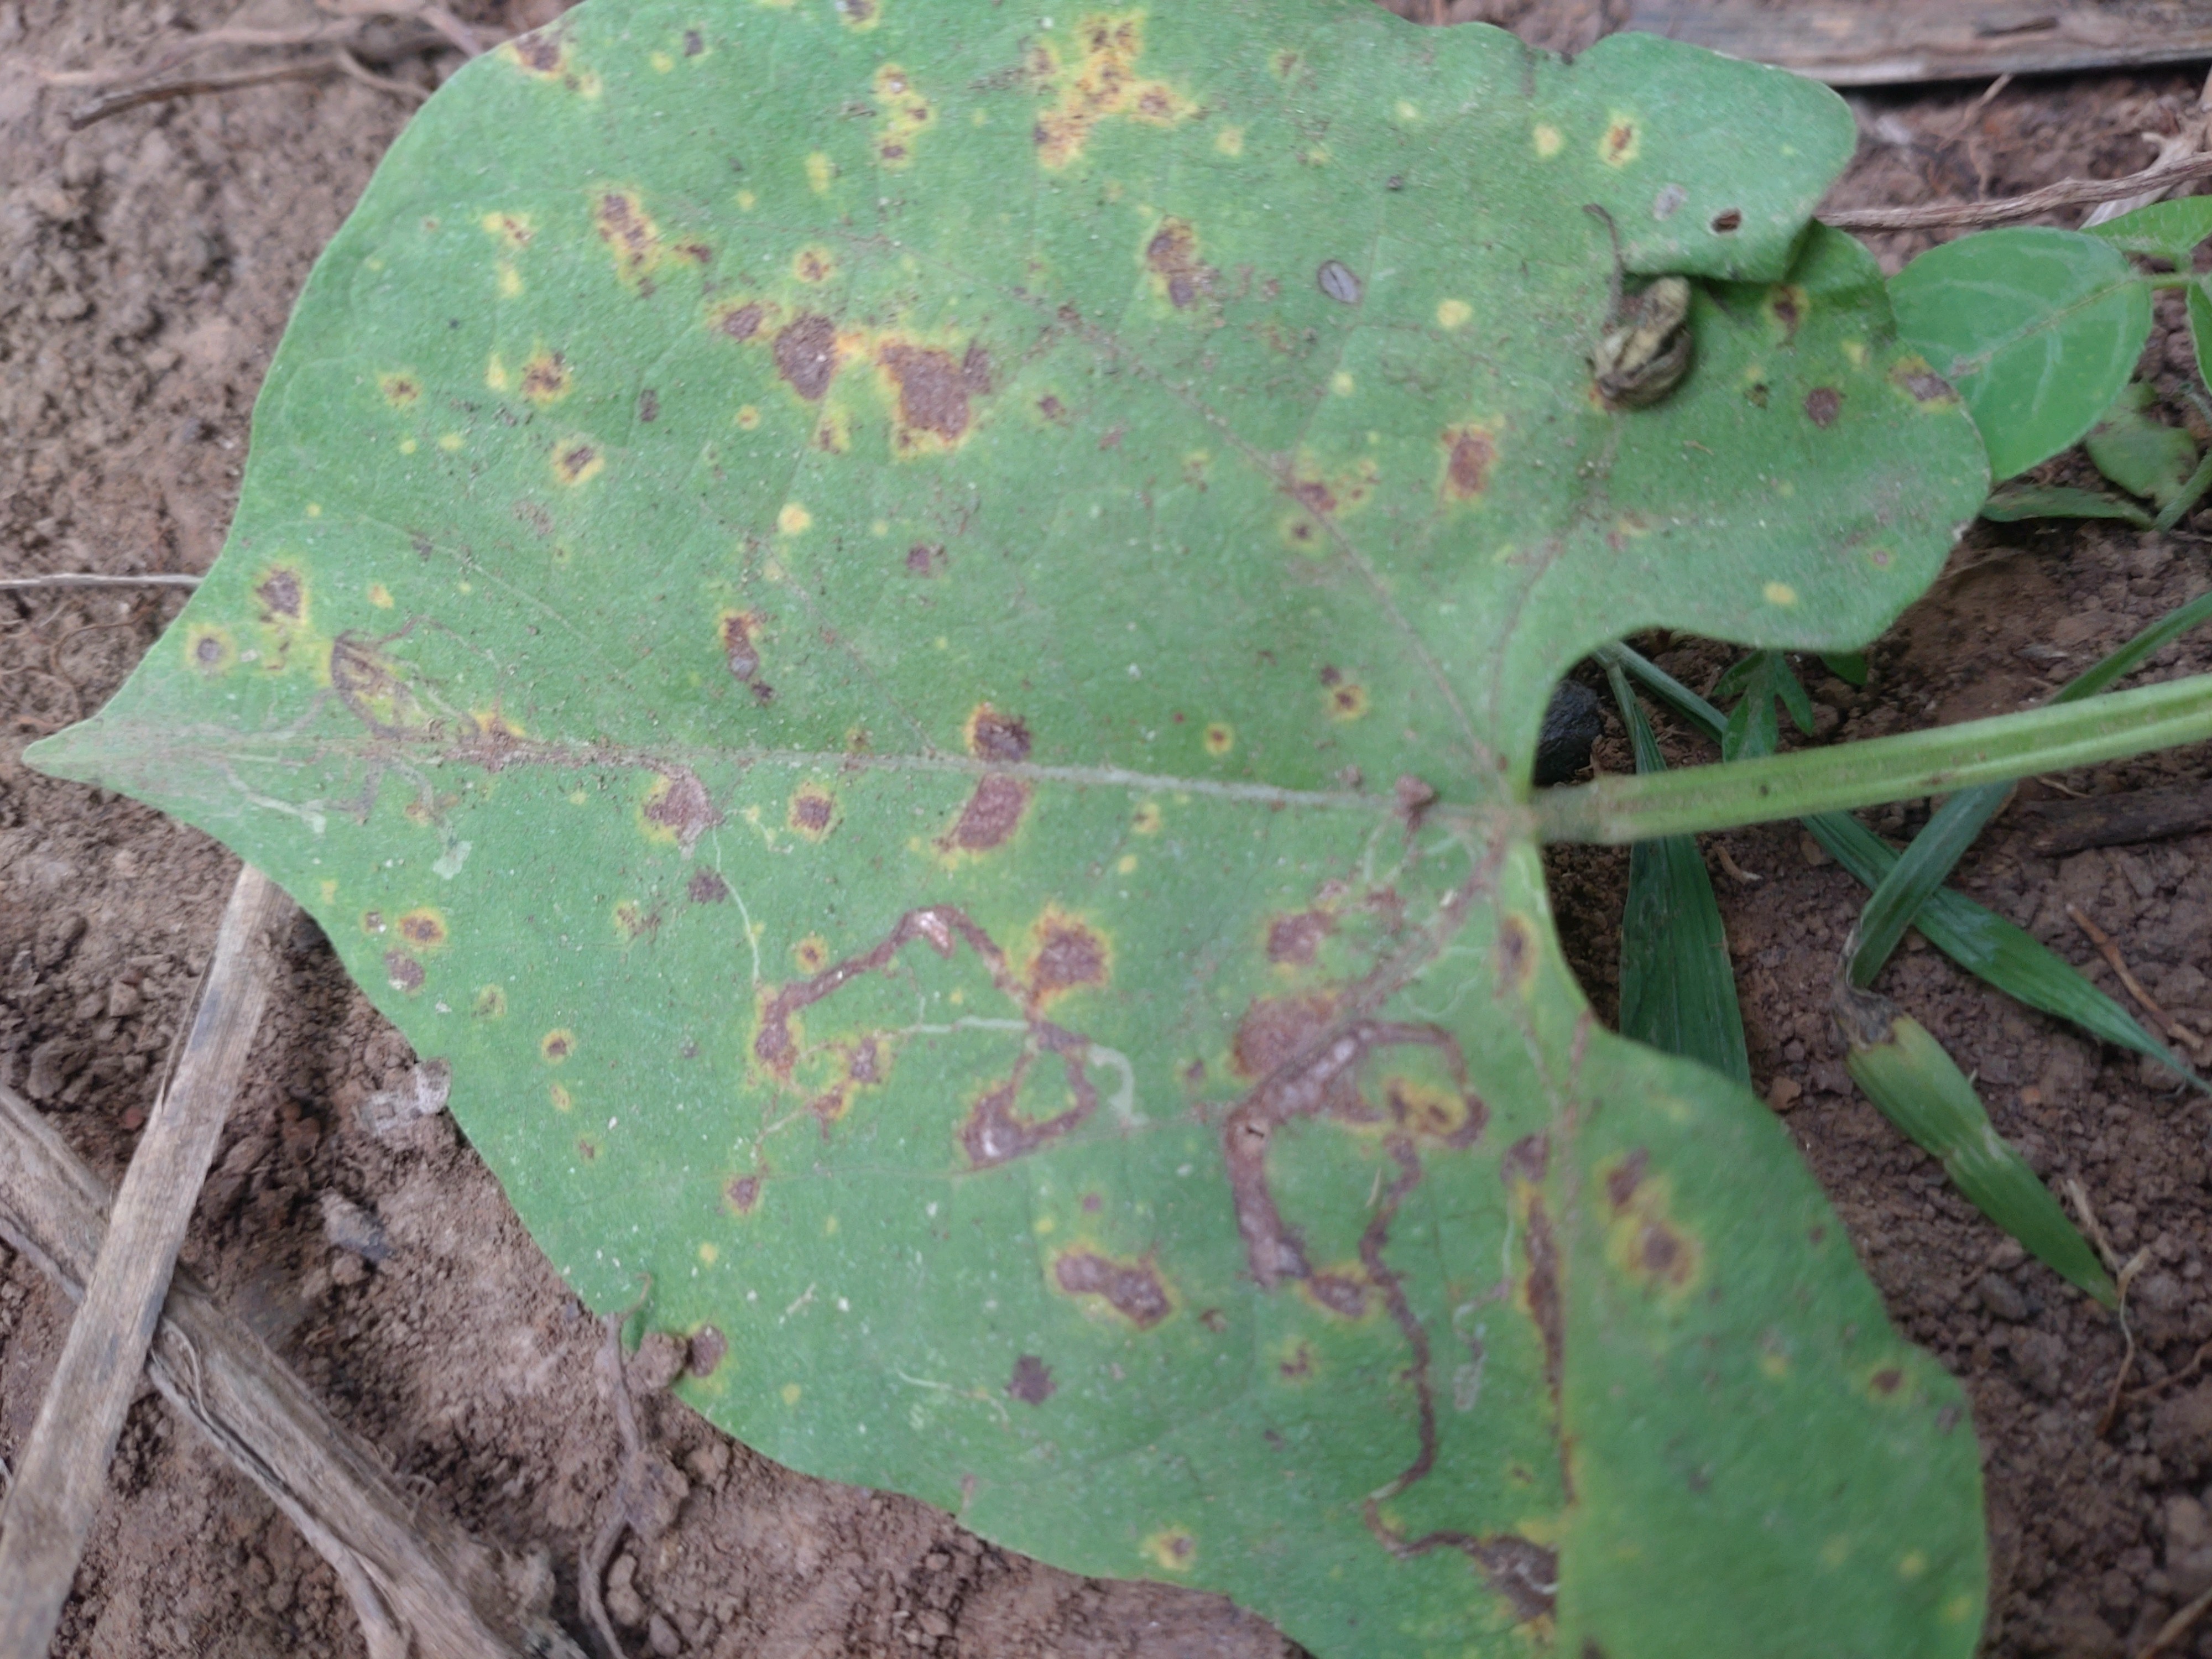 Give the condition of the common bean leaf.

rust
